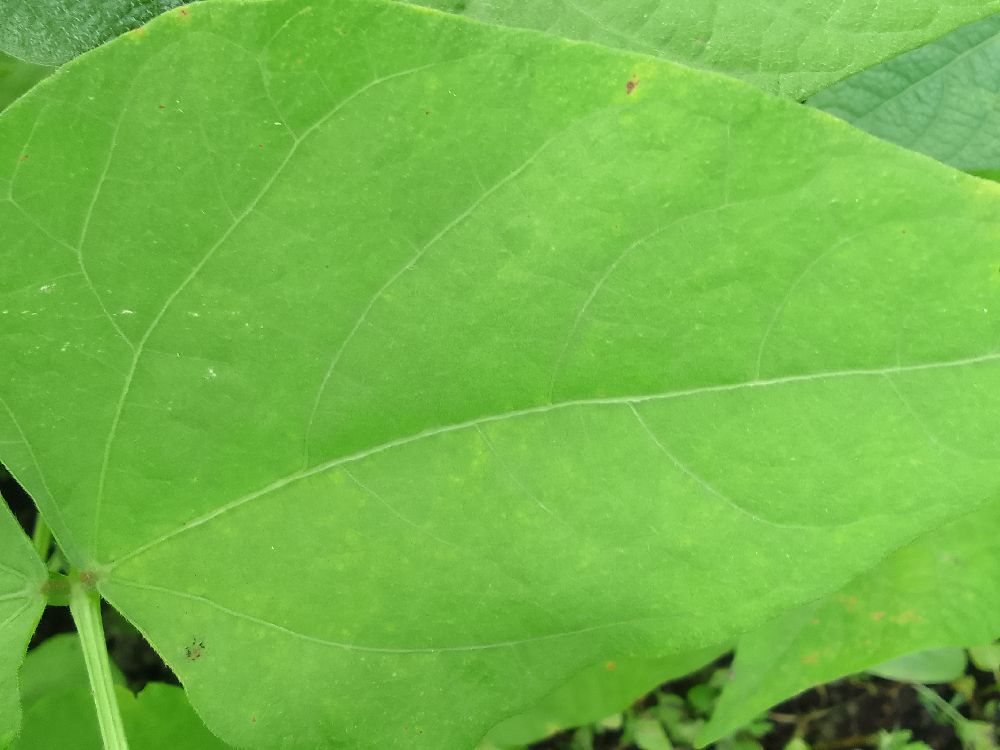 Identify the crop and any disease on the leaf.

common bean, healthy
